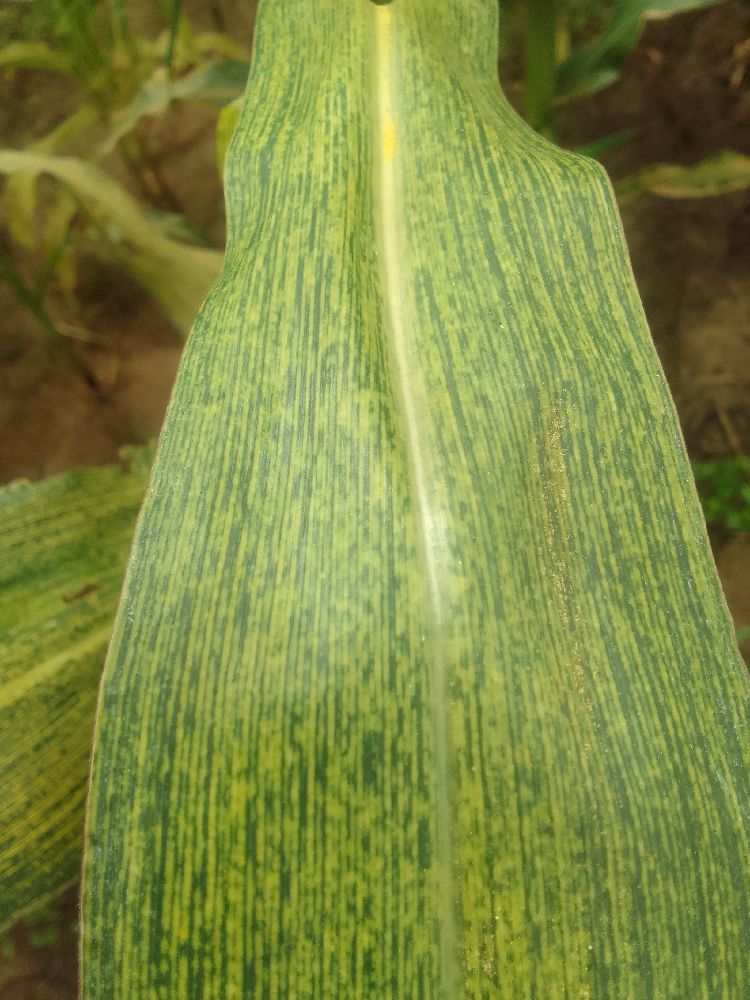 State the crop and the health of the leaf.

maize, maize streak virus
